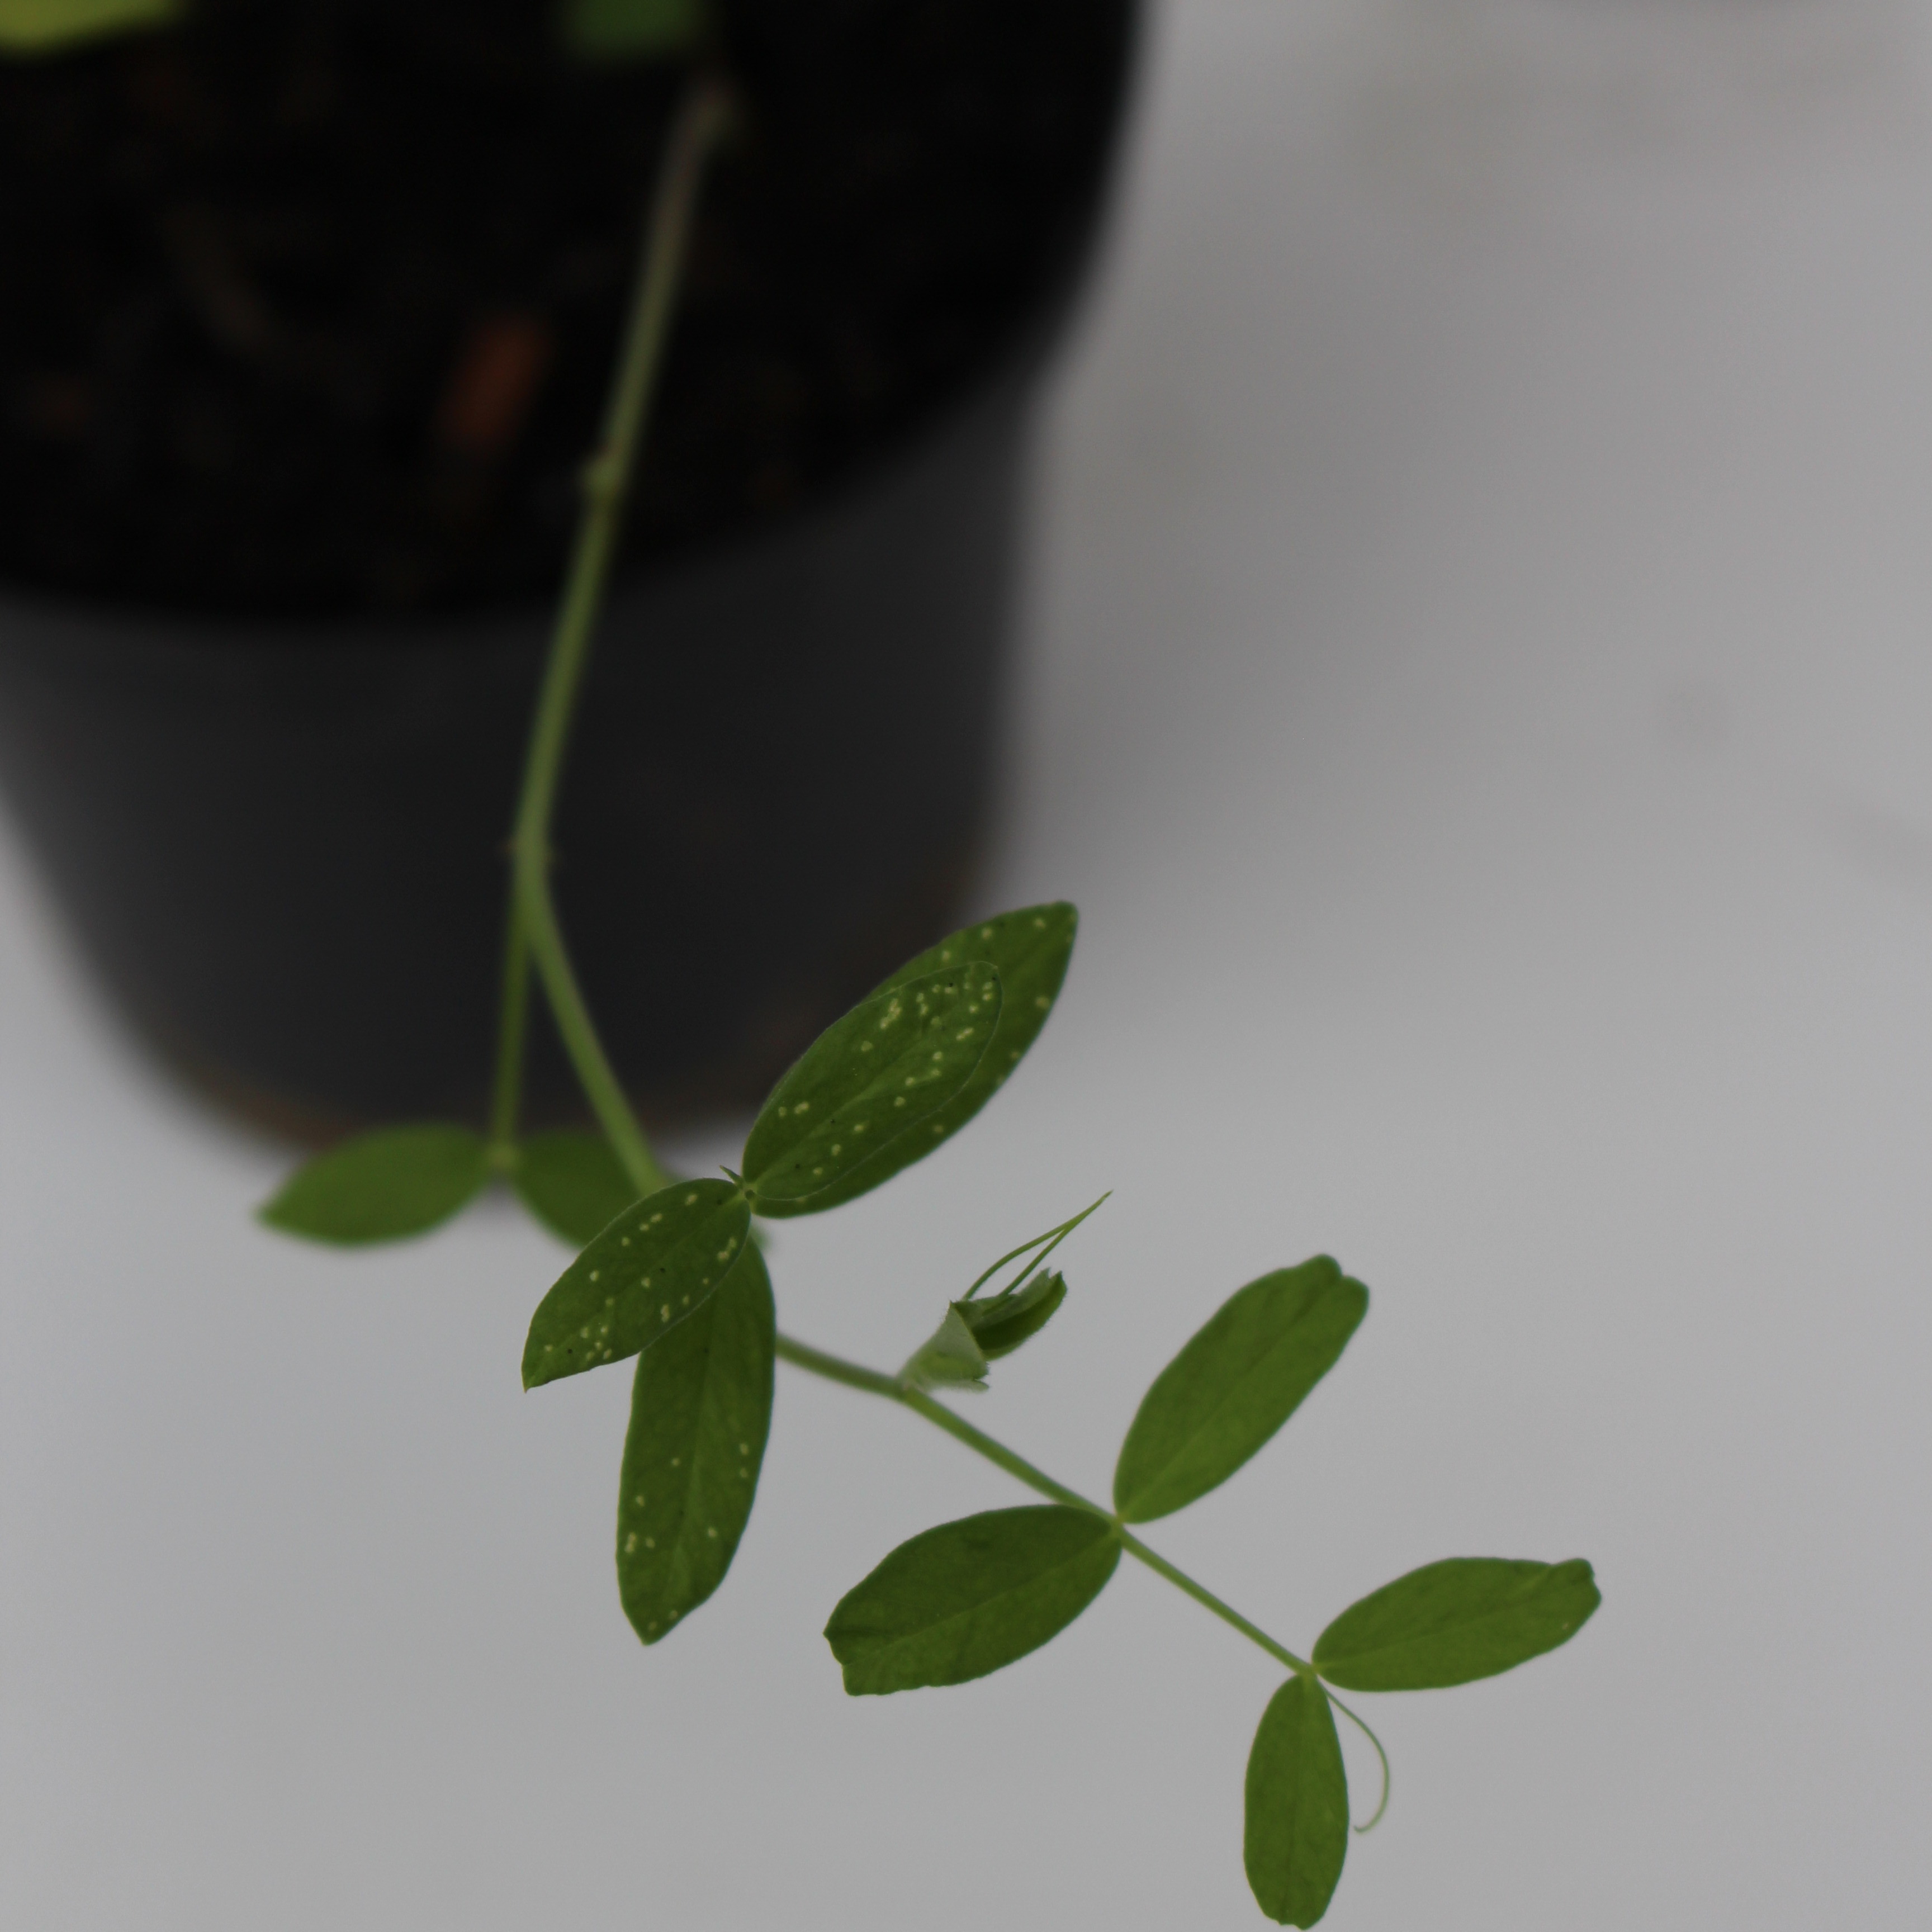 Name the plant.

Vicia sativa
